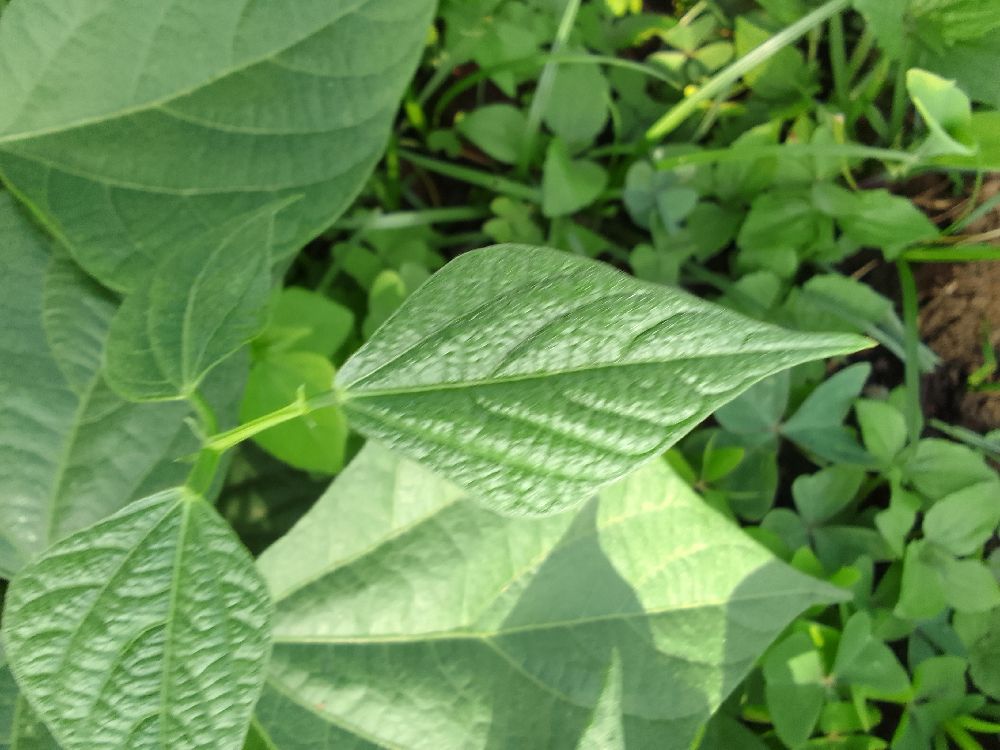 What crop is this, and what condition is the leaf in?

common bean, healthy
